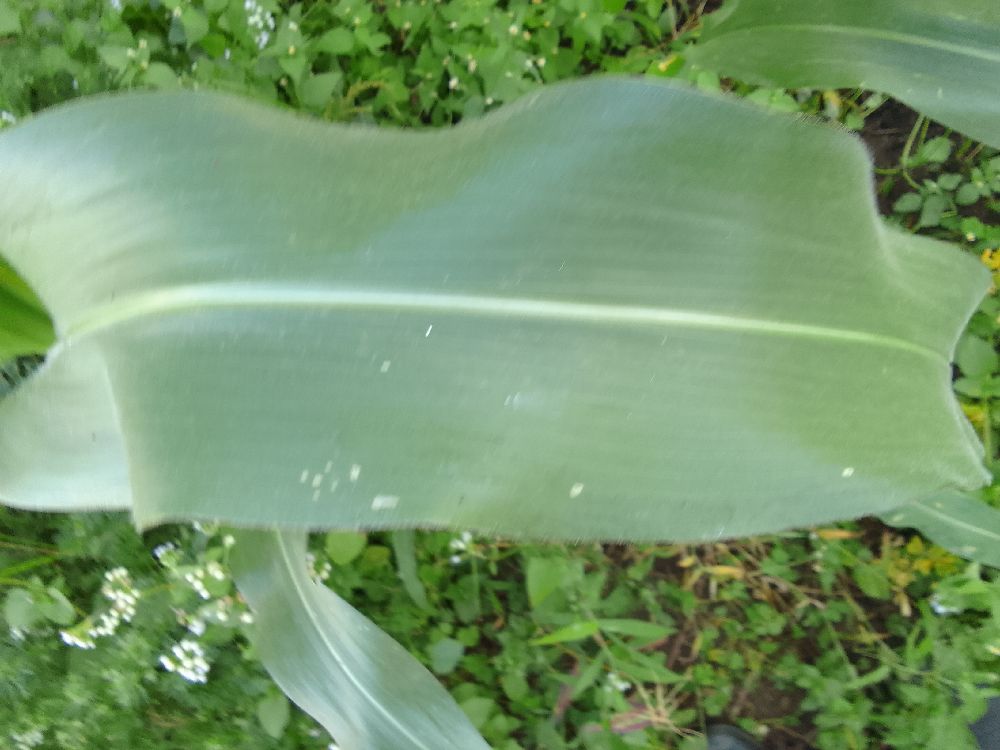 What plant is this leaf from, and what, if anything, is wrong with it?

maize, healthy
